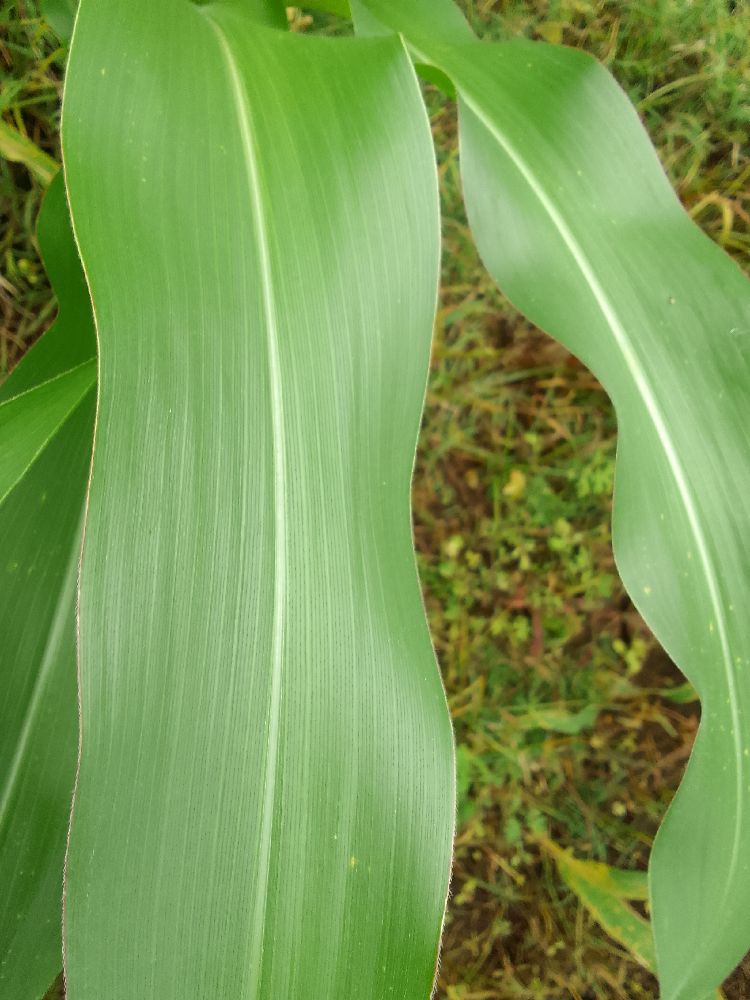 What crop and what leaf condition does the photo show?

maize, healthy
